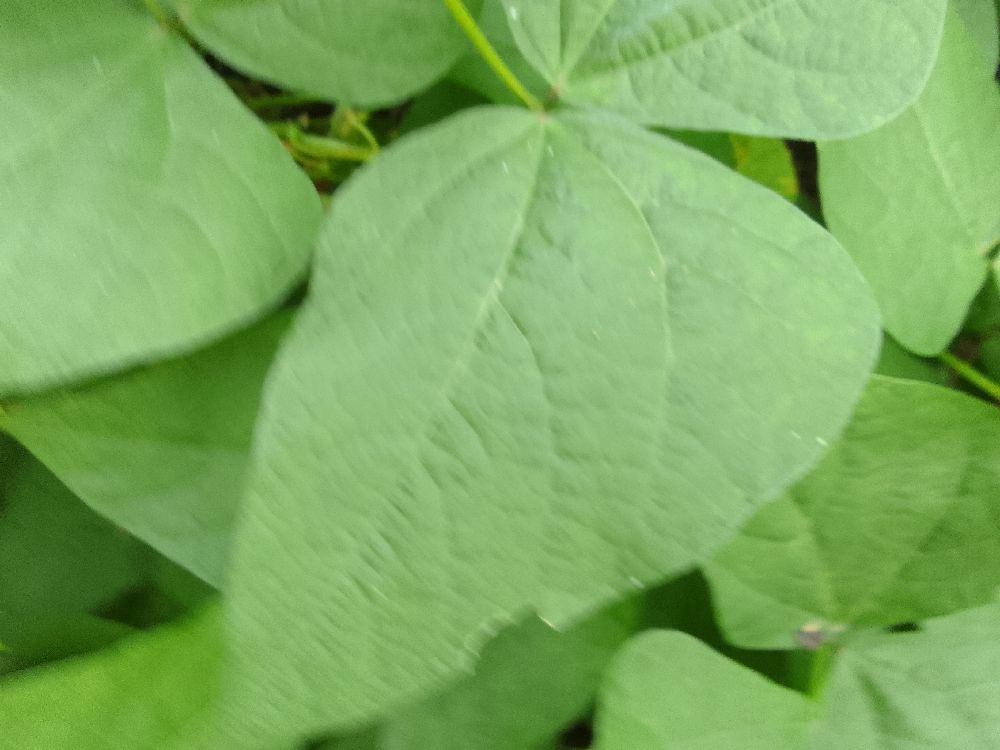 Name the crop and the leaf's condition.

common bean, healthy
